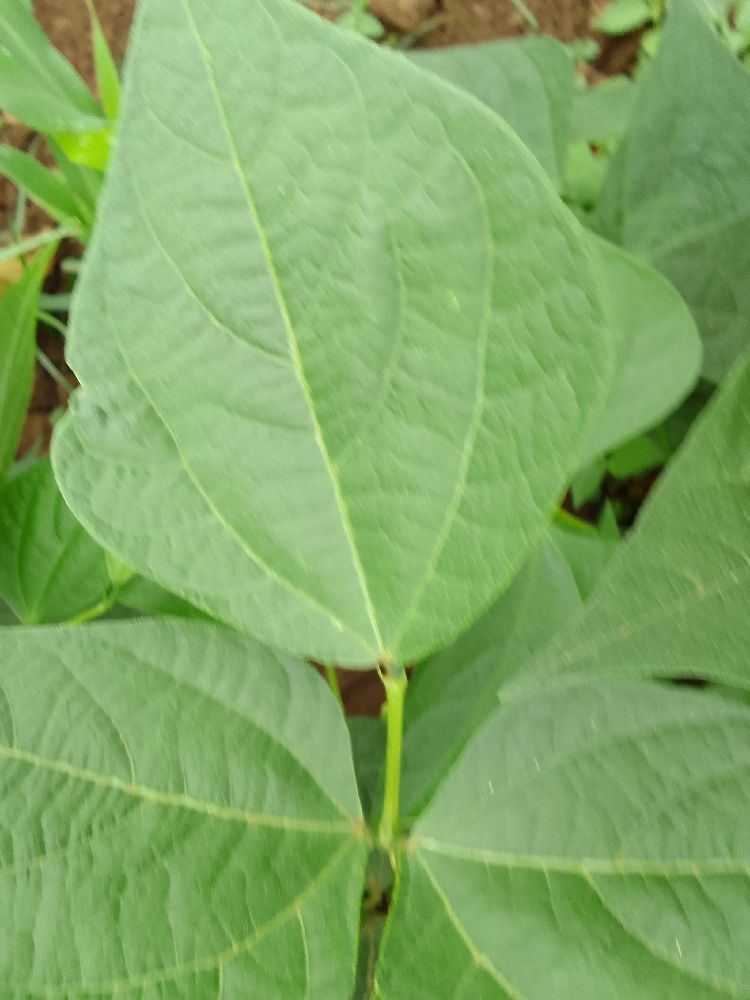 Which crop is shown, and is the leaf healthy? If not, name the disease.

common bean, healthy
